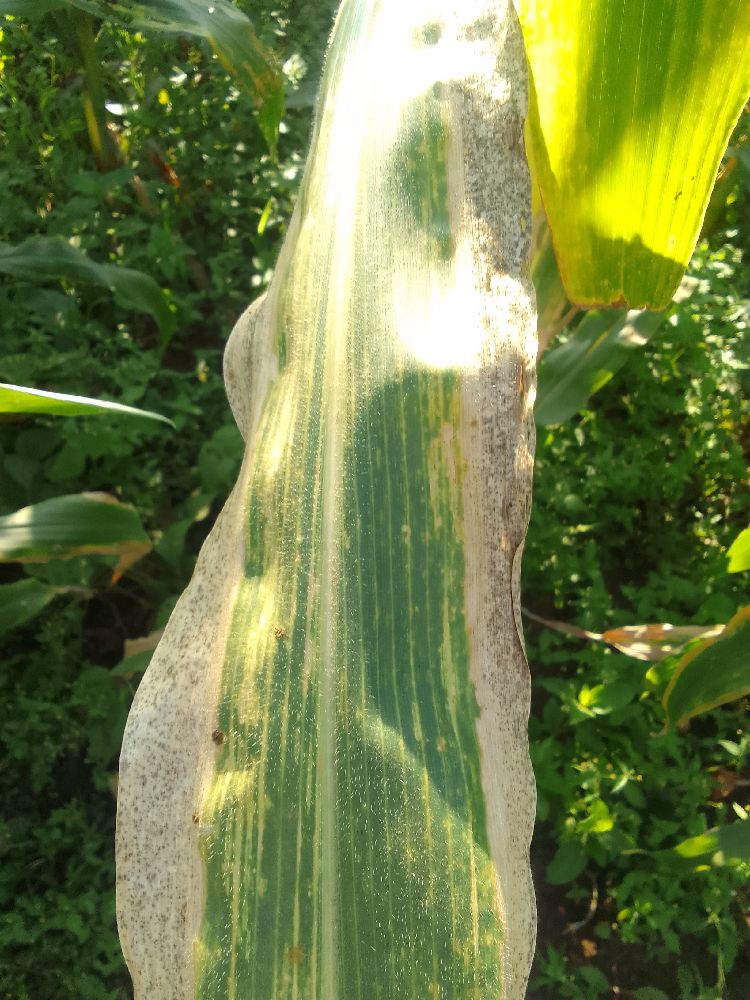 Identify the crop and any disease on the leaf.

maize, maize lethal necrosis
